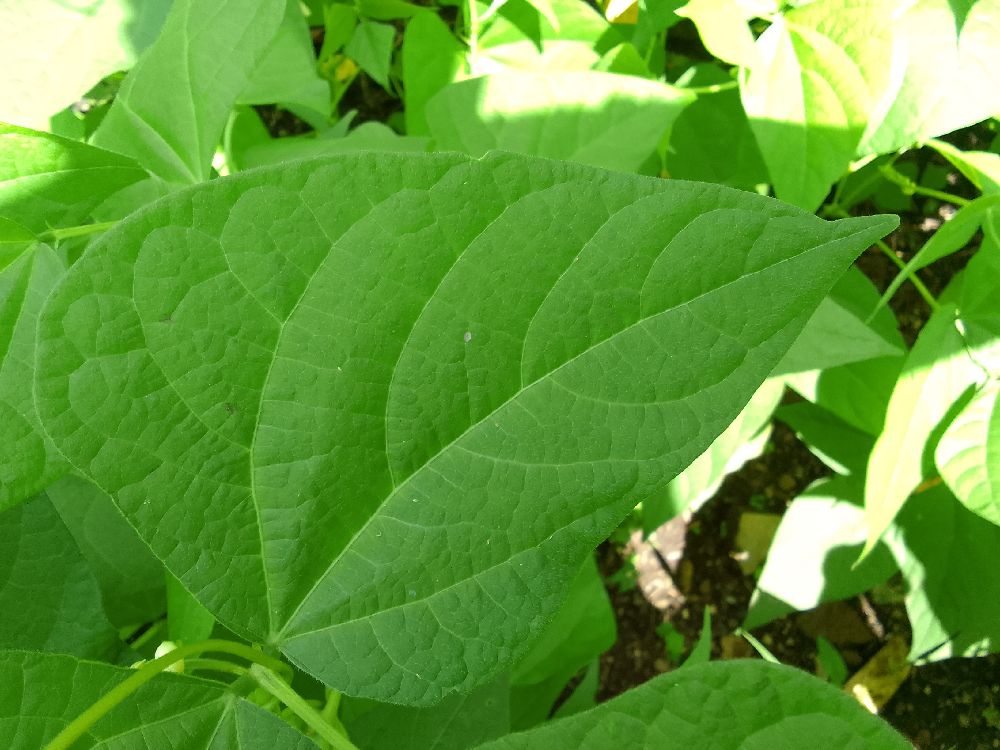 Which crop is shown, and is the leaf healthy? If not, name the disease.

common bean, healthy
